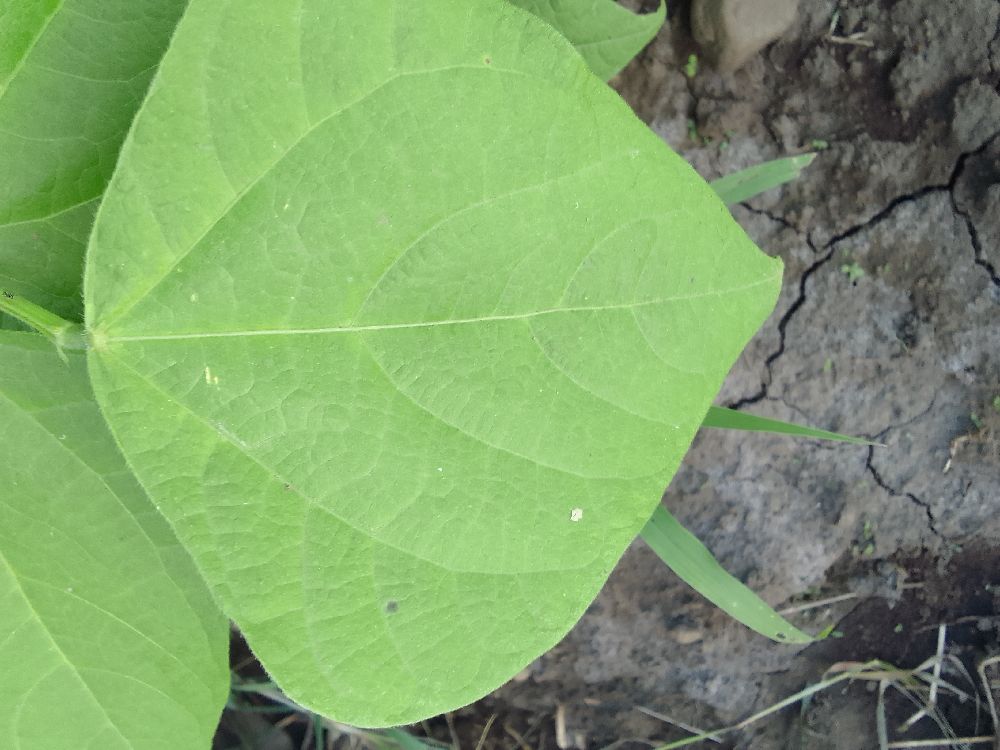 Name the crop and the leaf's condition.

common bean, healthy
